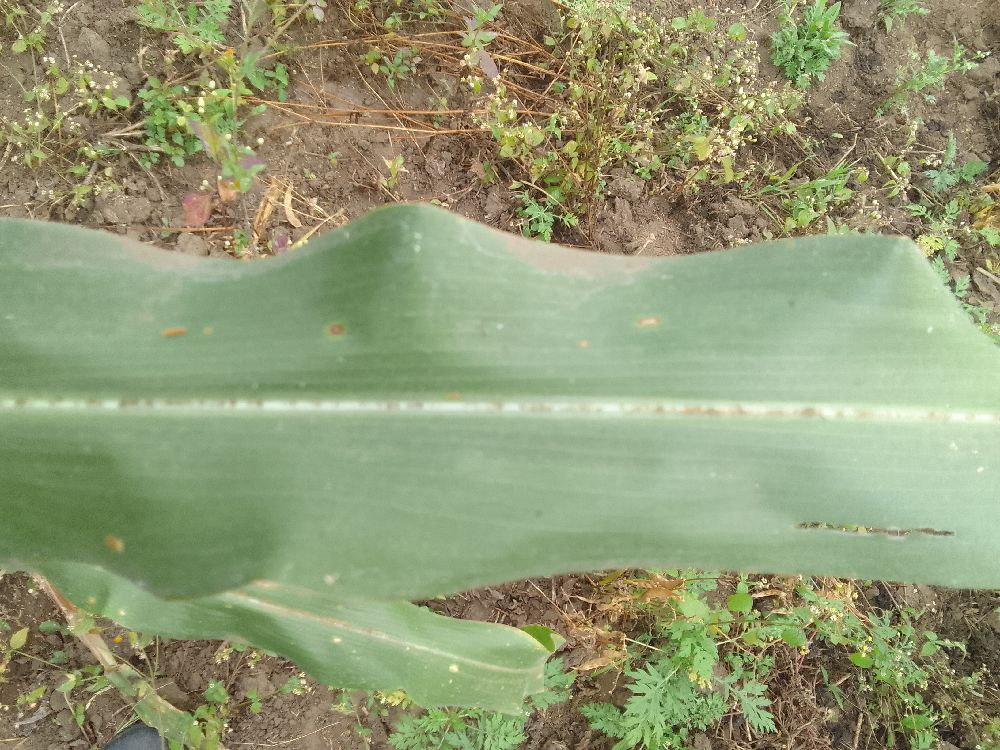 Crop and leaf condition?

maize, healthy
